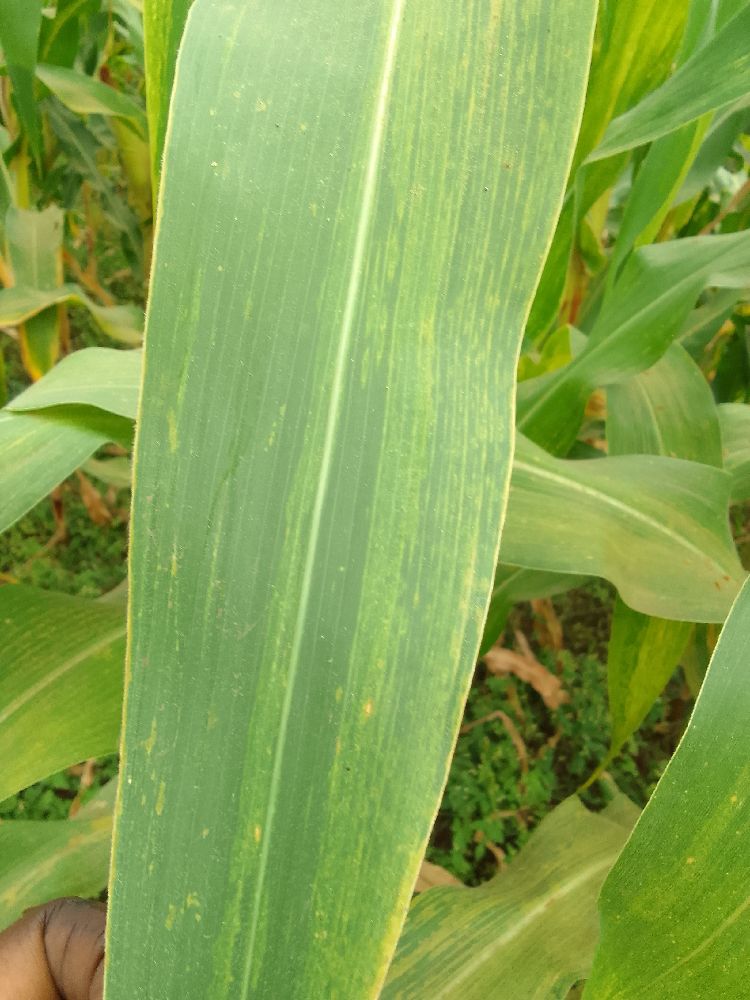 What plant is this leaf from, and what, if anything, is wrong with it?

maize, maize lethal necrosis
